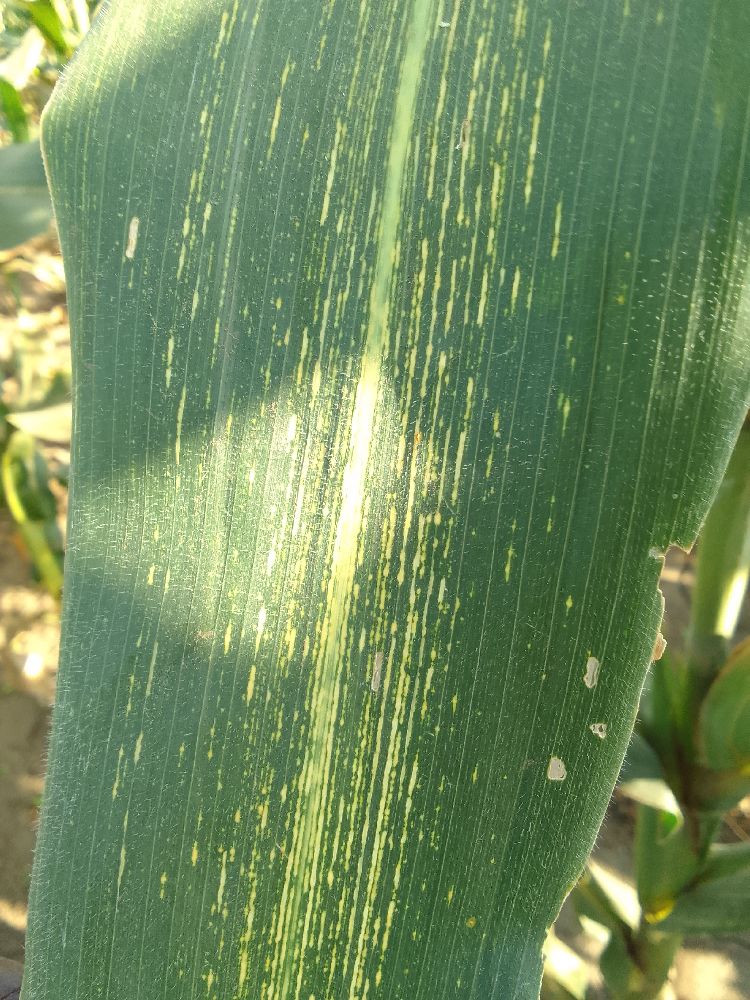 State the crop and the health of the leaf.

maize, maize streak virus
